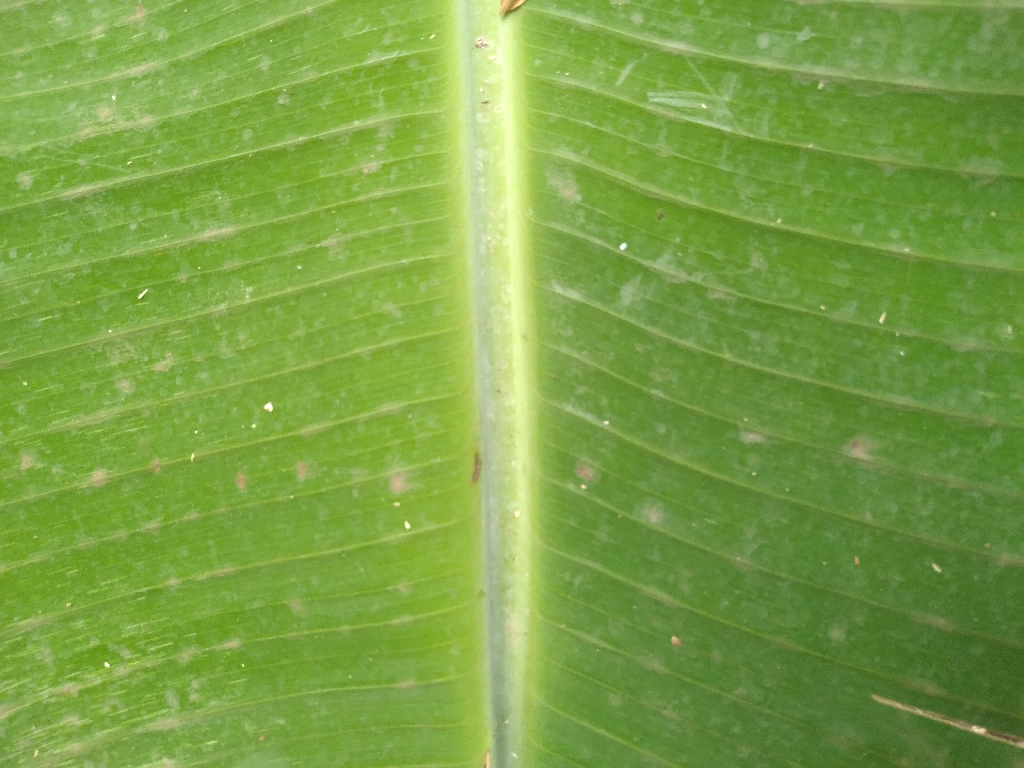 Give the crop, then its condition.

banana, healthy
